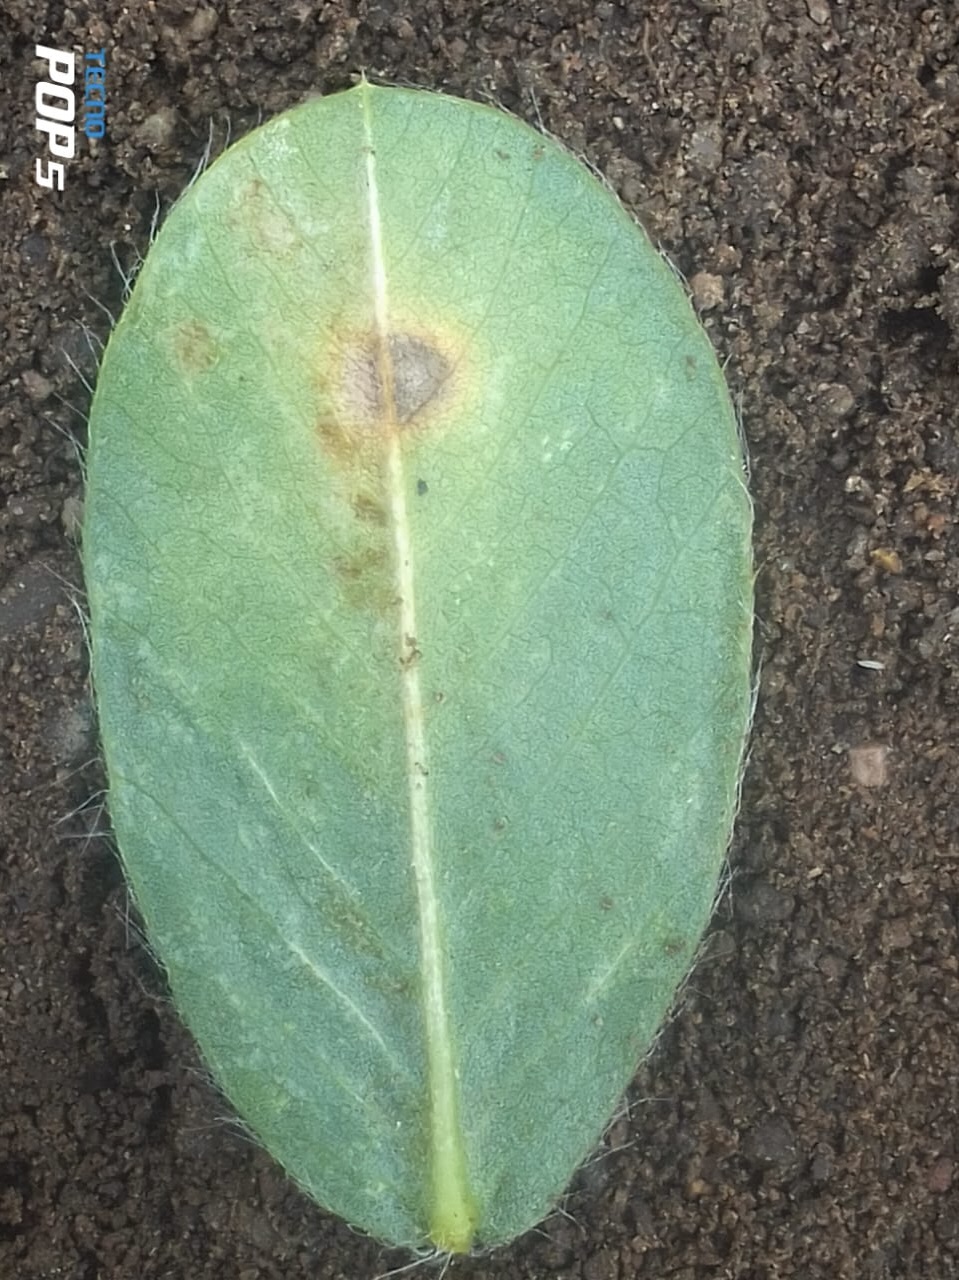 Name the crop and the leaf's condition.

peanut, passalora arachidicola
